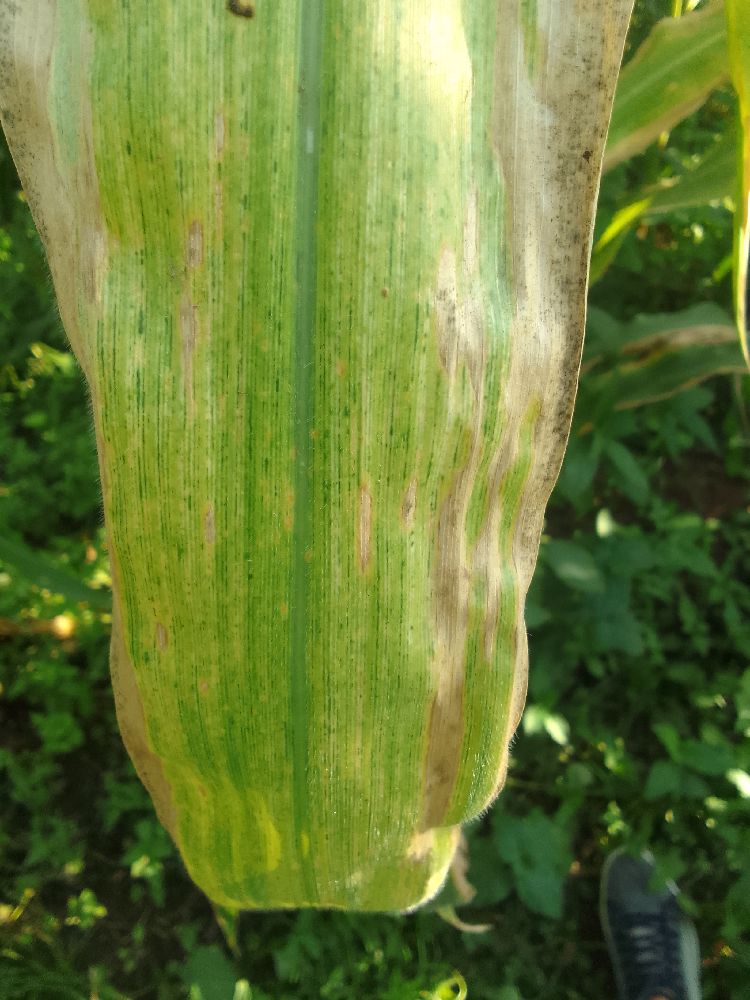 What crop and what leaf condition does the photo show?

maize, maize lethal necrosis
